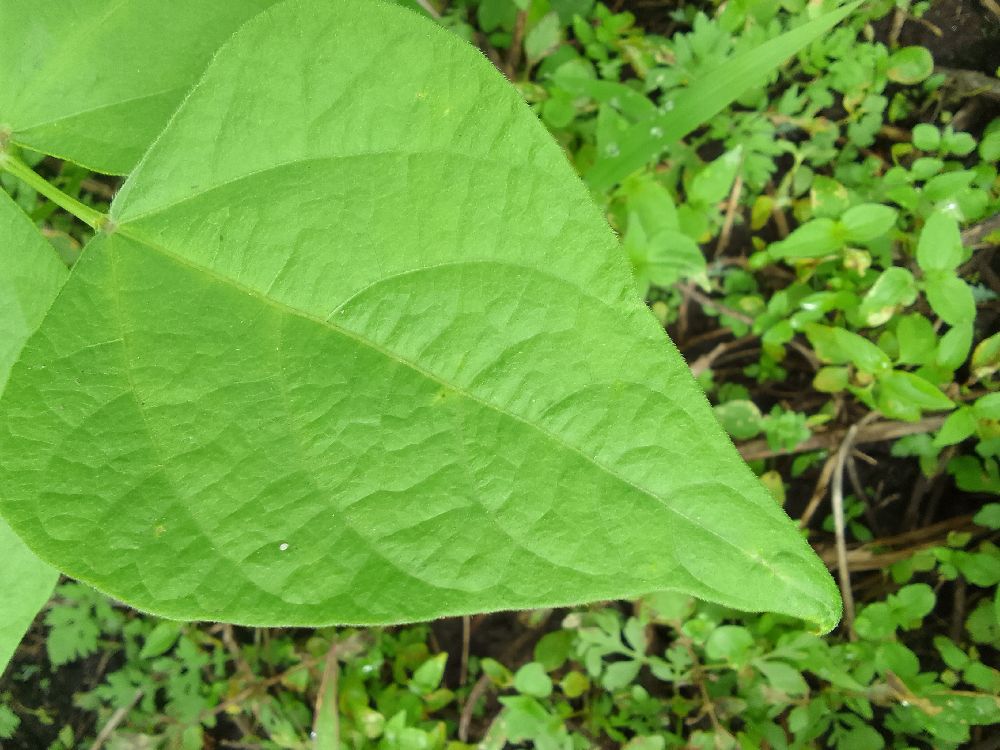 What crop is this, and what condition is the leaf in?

common bean, healthy
